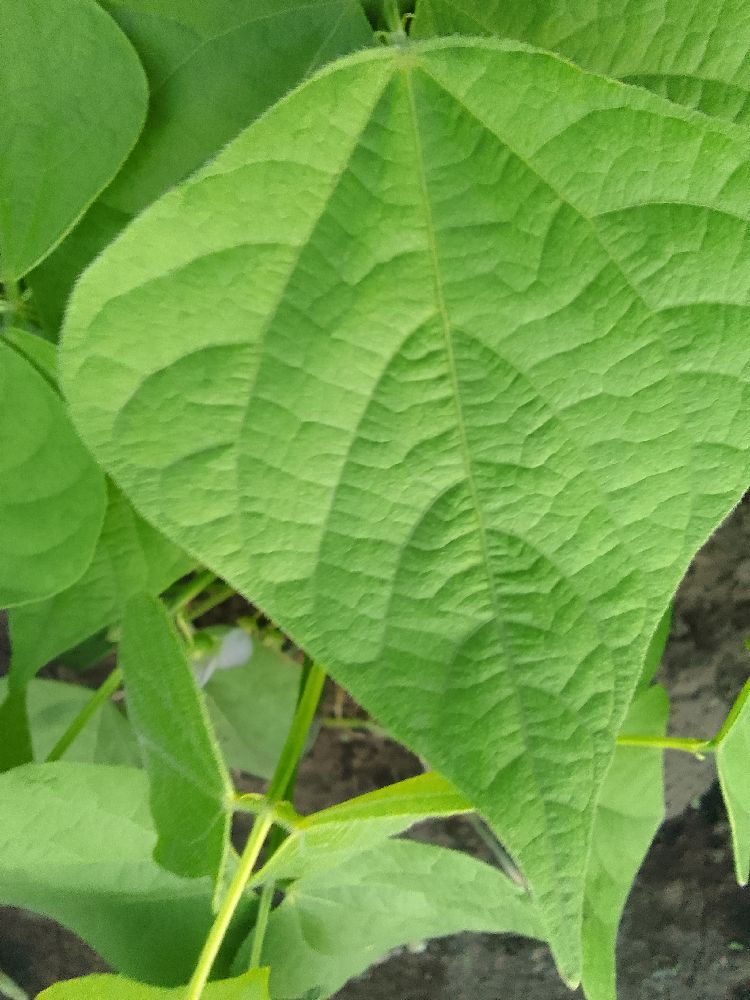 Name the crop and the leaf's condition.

common bean, healthy
